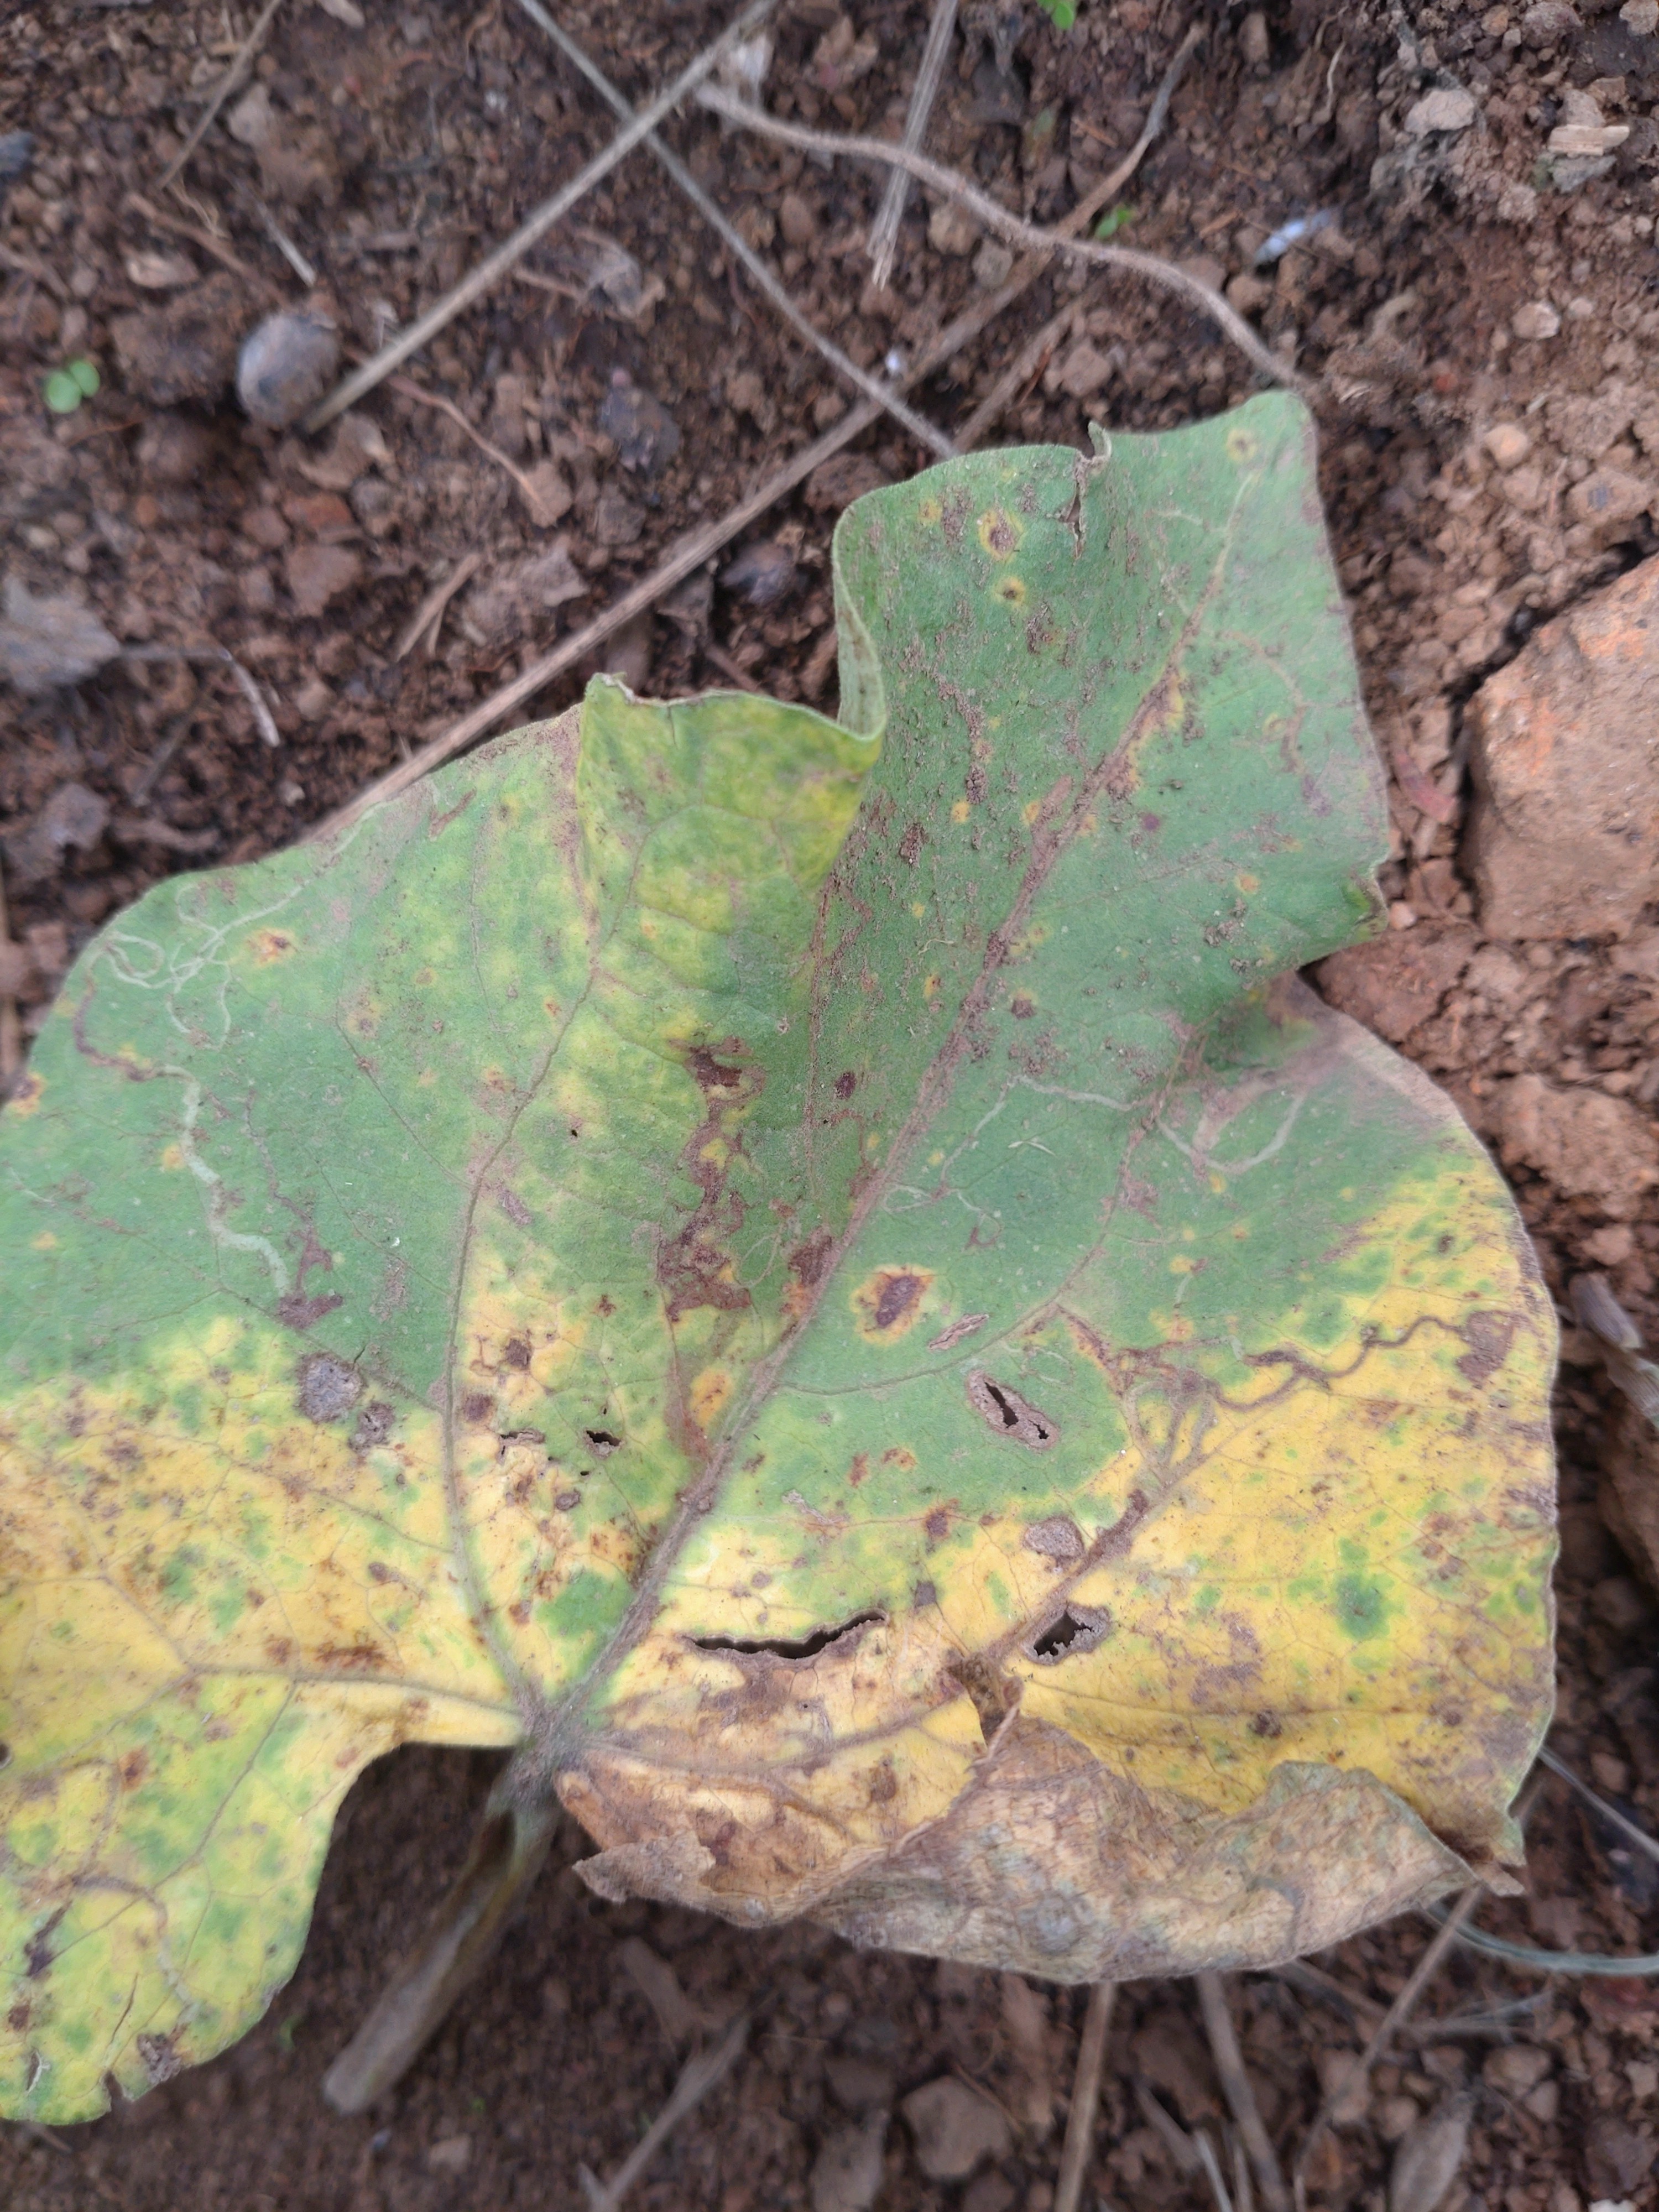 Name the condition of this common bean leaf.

rust
